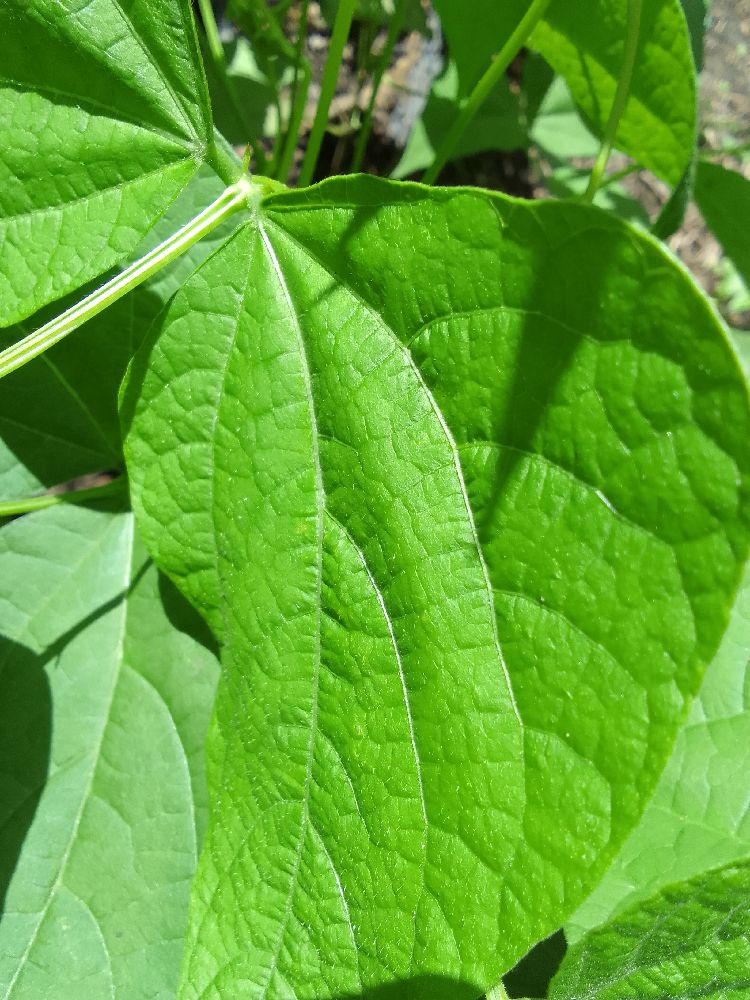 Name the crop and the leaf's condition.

common bean, healthy
